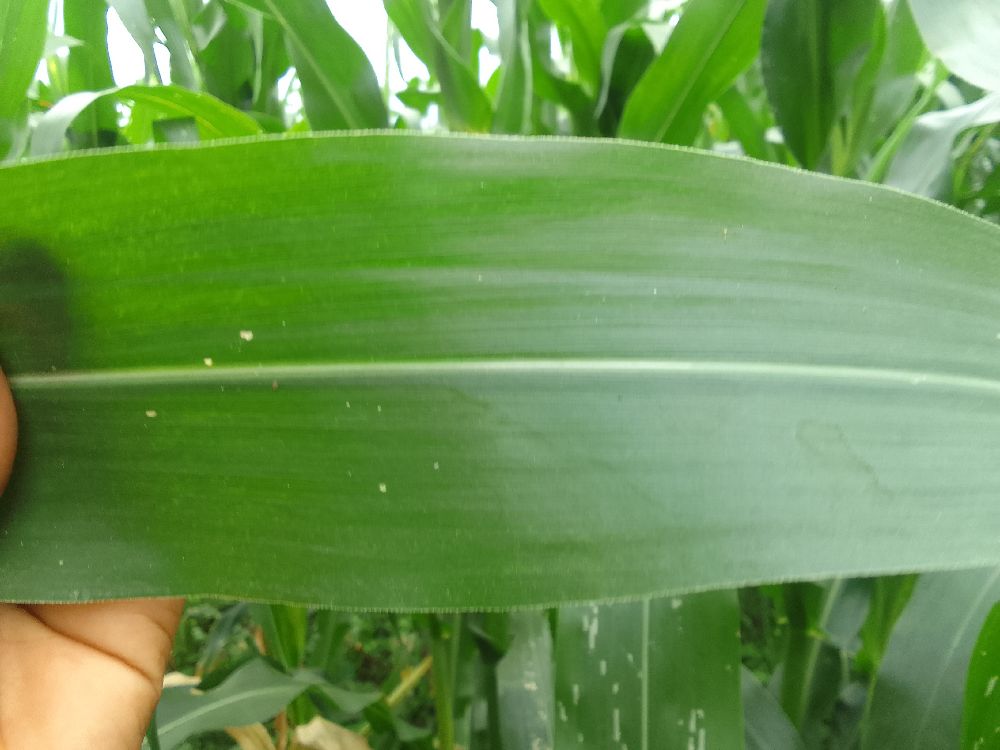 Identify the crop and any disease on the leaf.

maize, healthy
